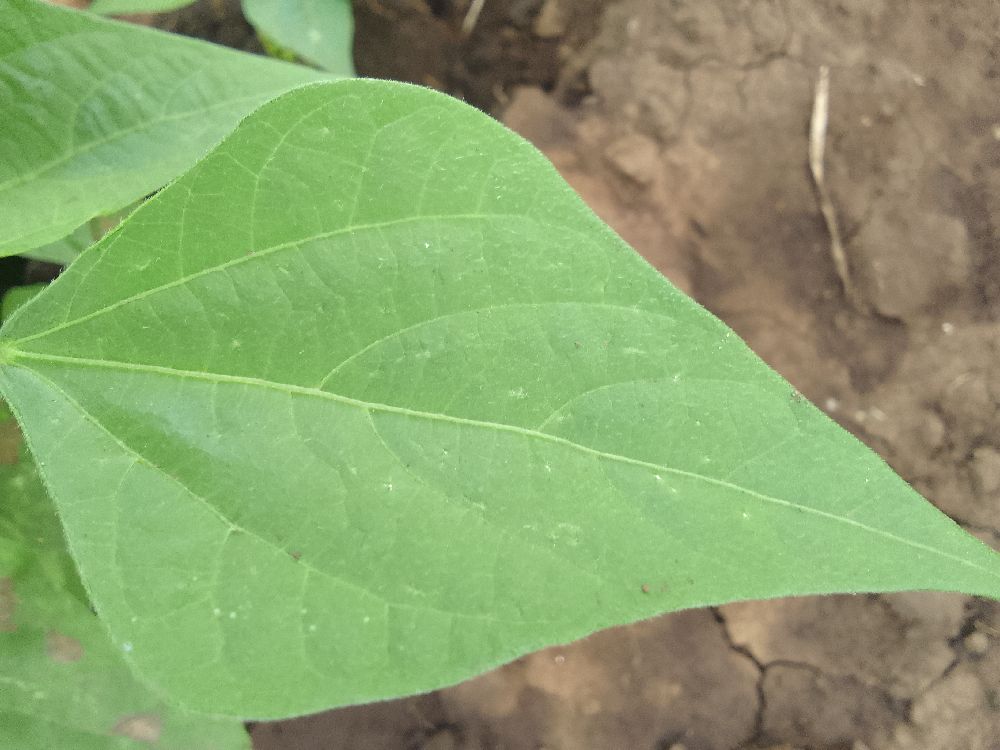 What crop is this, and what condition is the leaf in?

common bean, healthy
